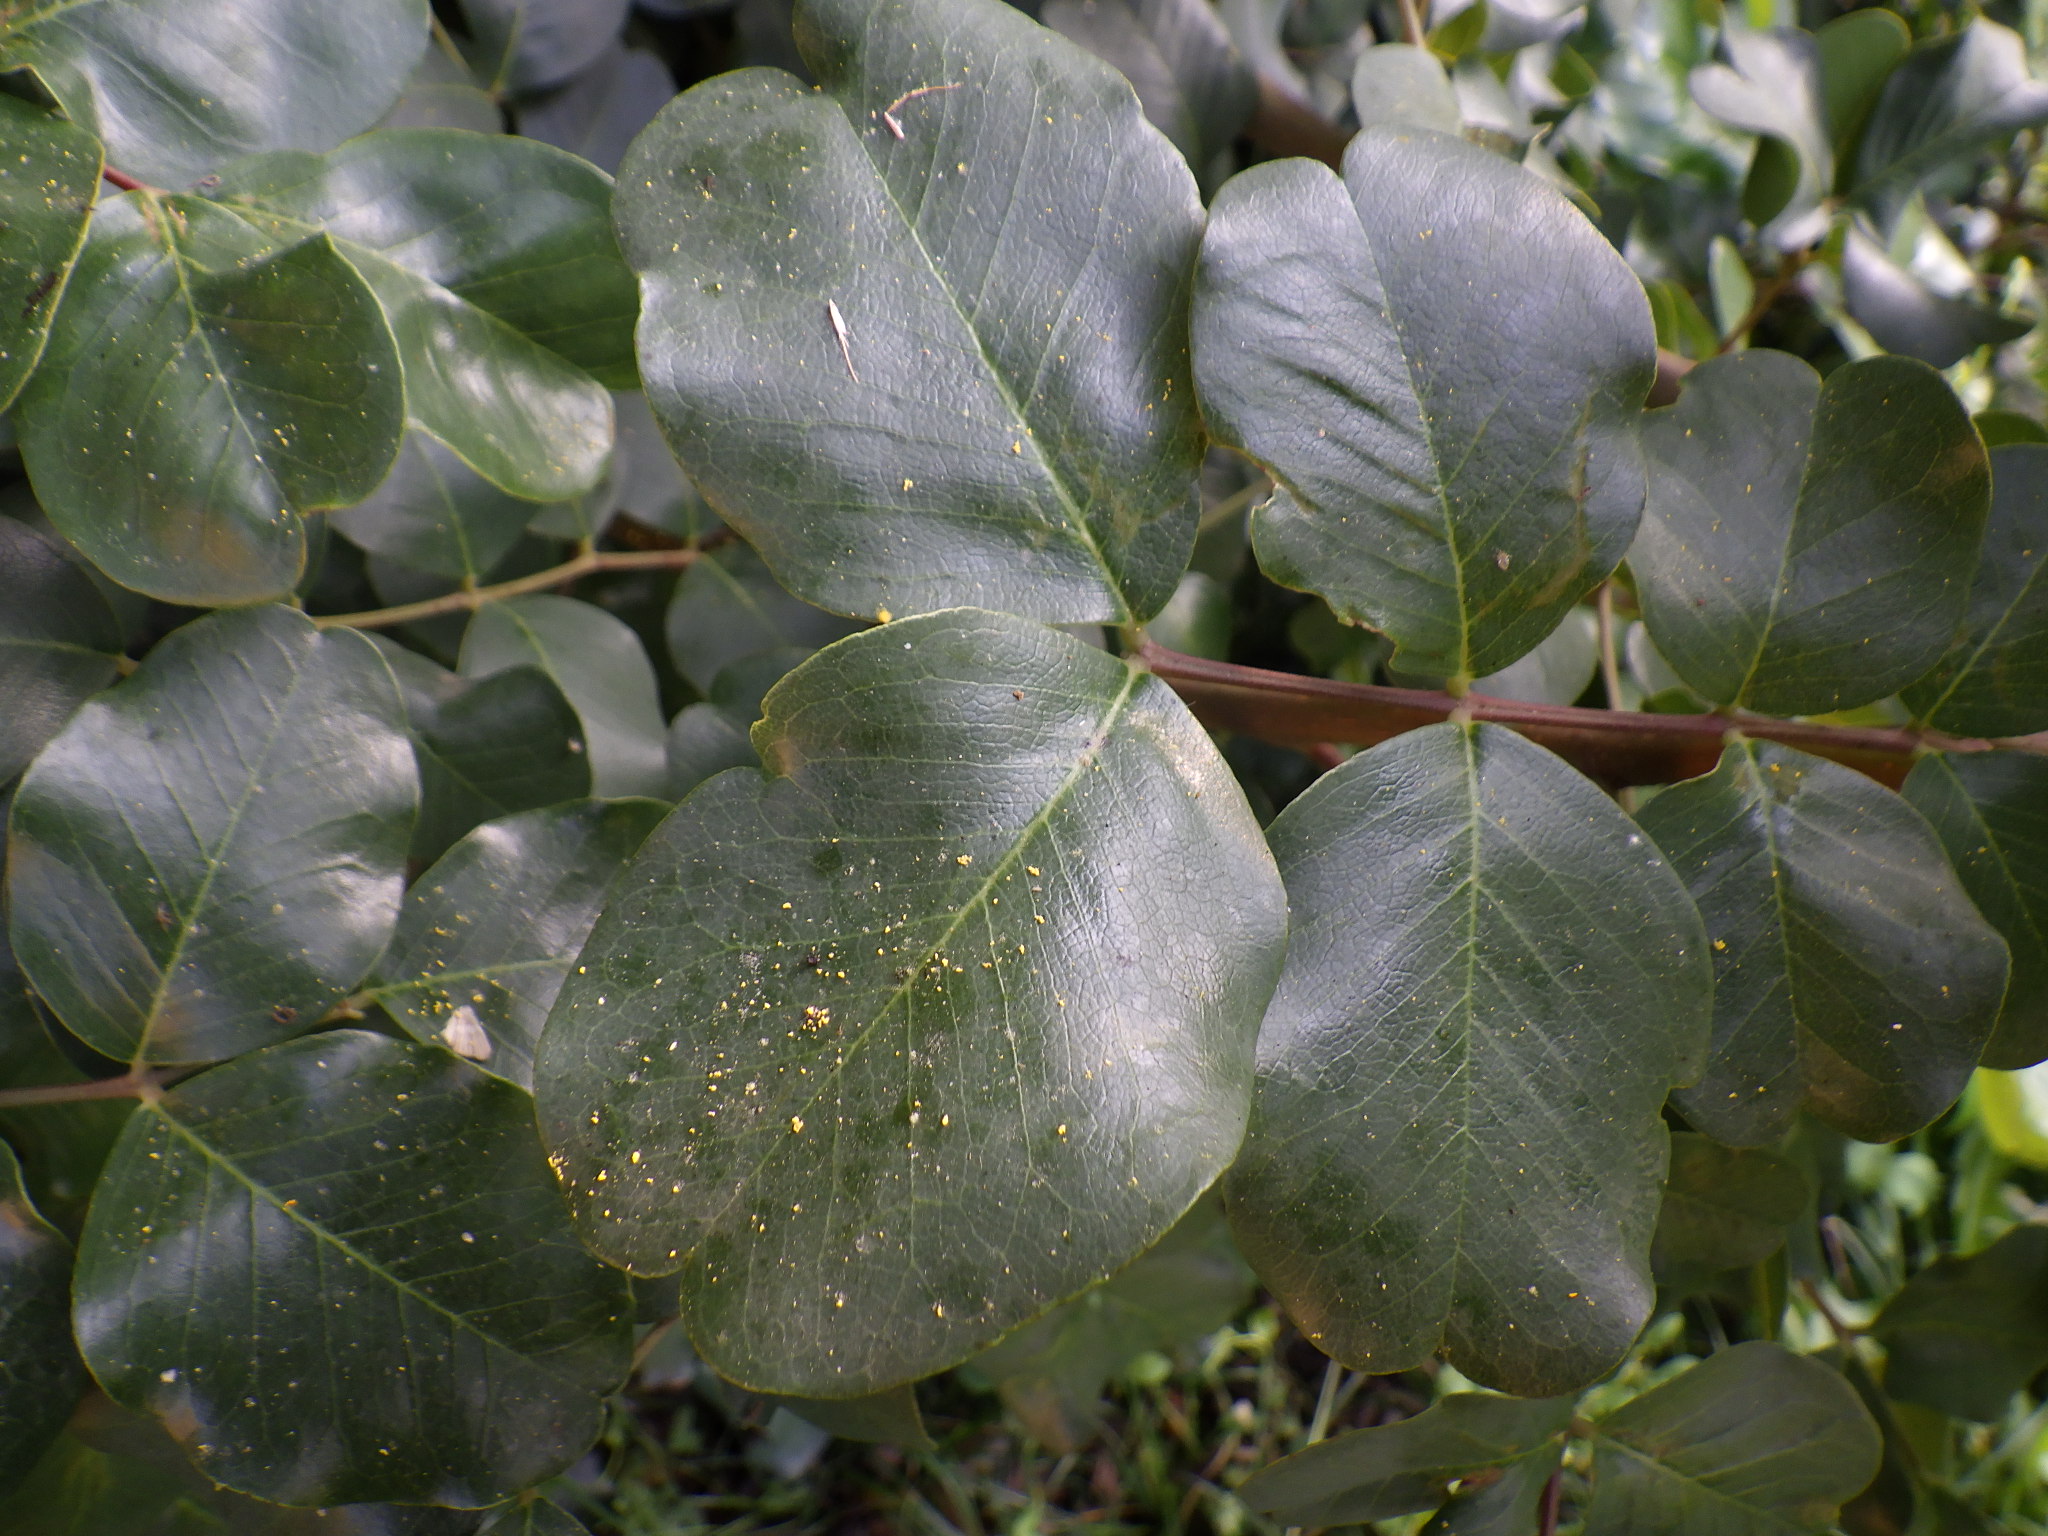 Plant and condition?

carob, healthy
